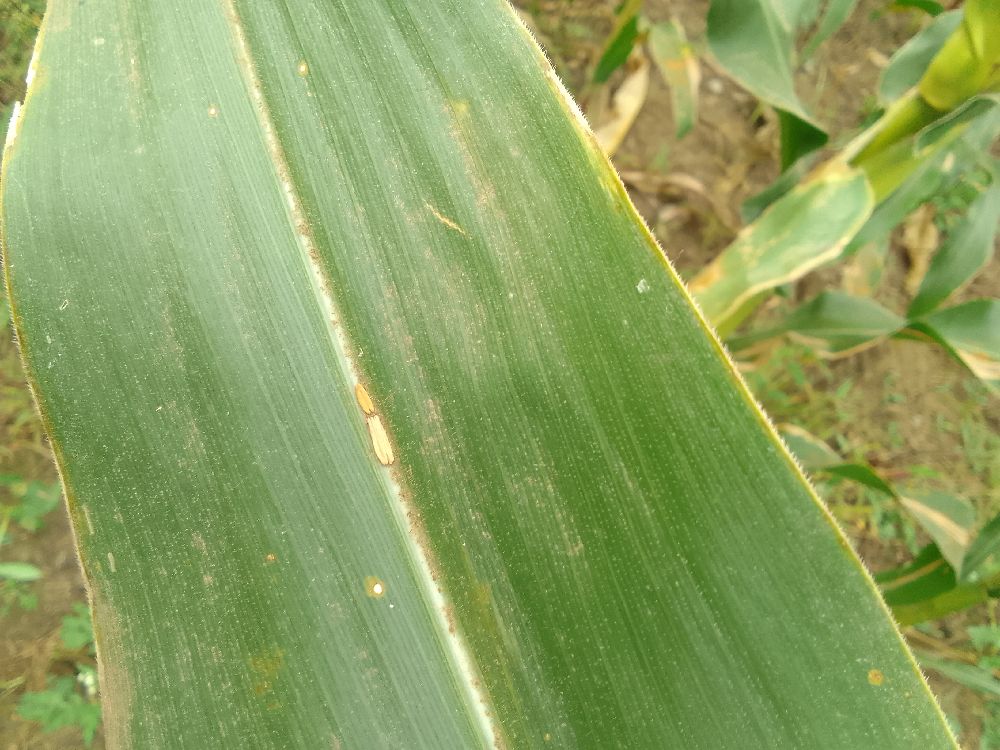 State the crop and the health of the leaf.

maize, healthy
